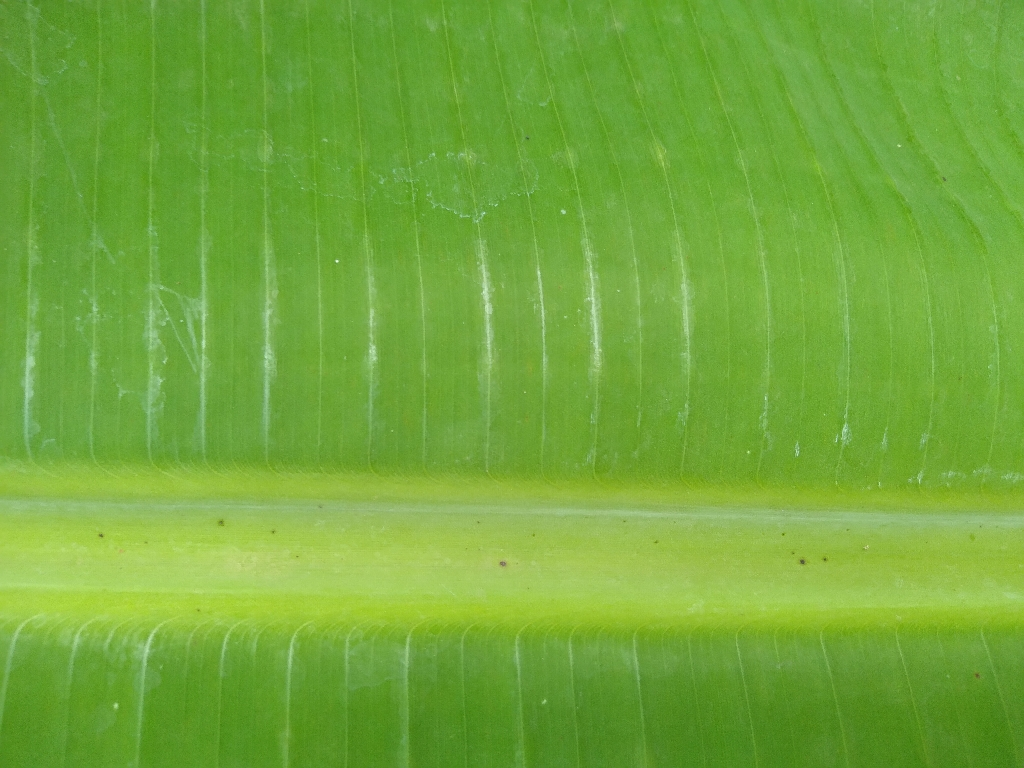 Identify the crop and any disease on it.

banana, healthy
